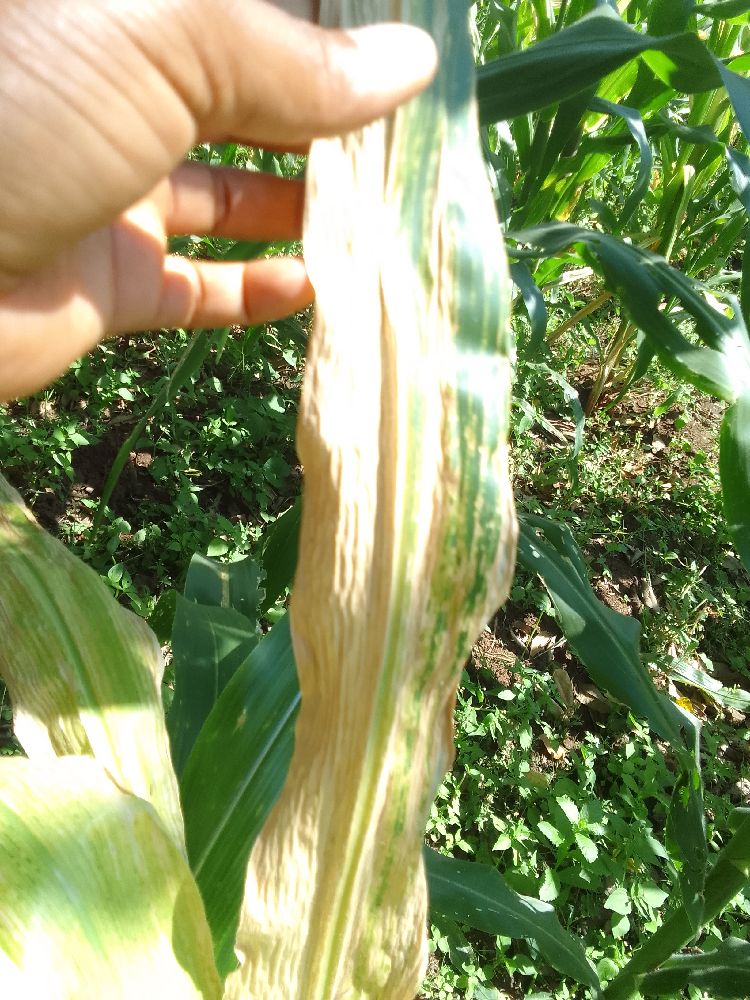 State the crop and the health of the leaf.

maize, maize lethal necrosis
